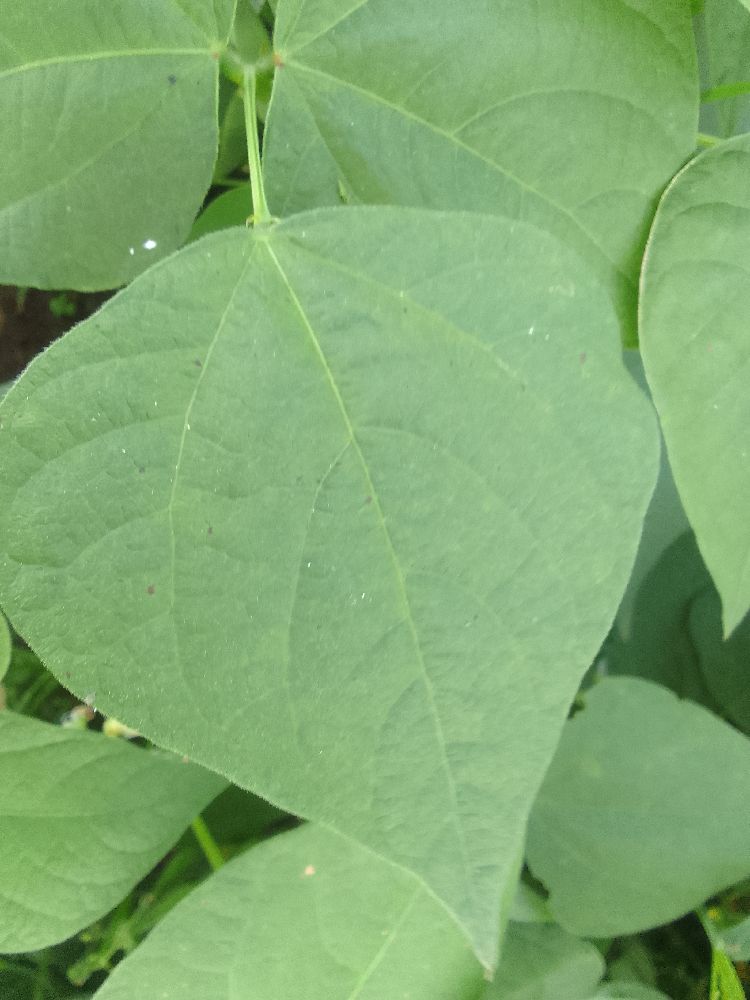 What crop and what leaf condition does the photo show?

common bean, healthy
